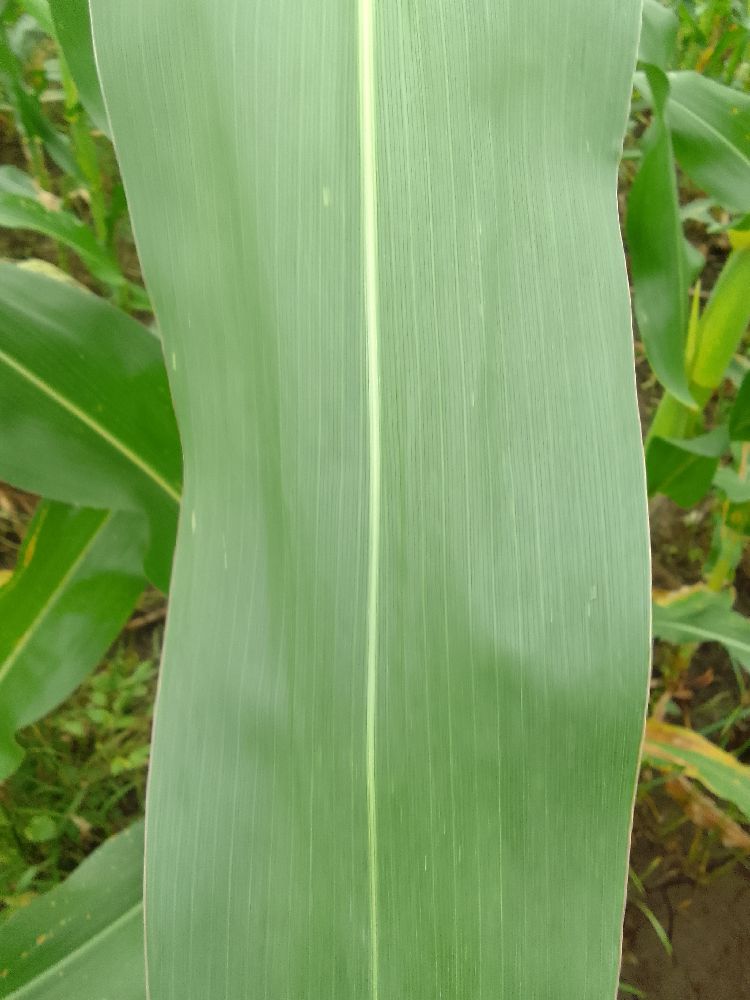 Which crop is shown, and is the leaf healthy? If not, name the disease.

maize, healthy
